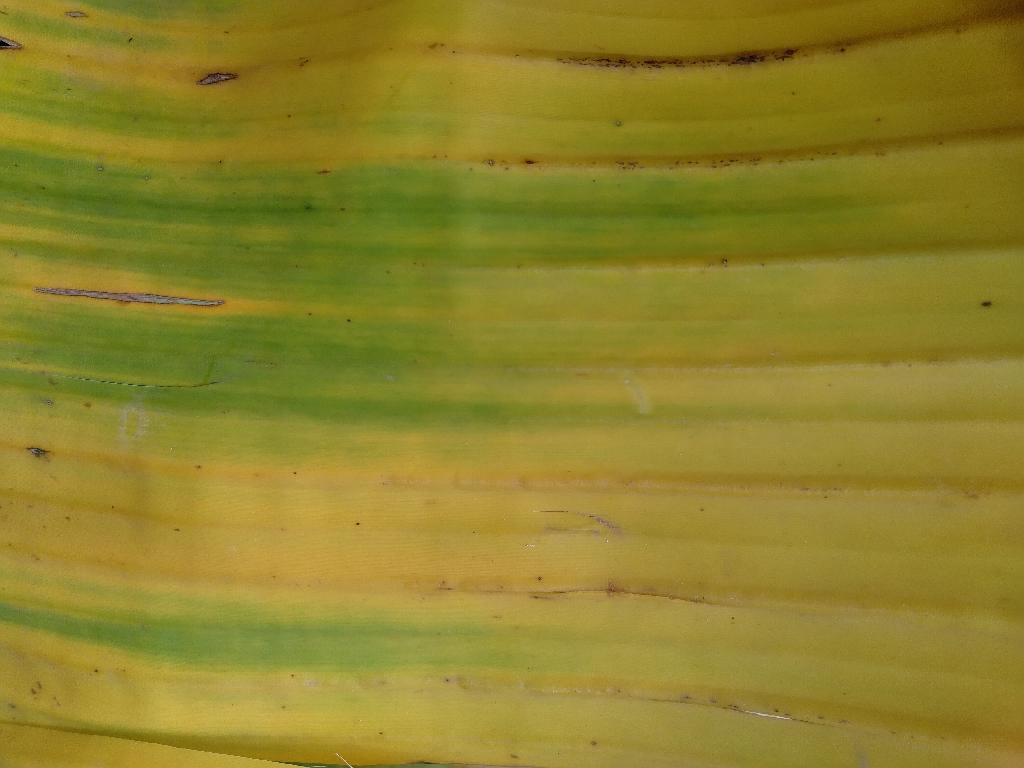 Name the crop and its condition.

banana, fusarium wilt race 1
